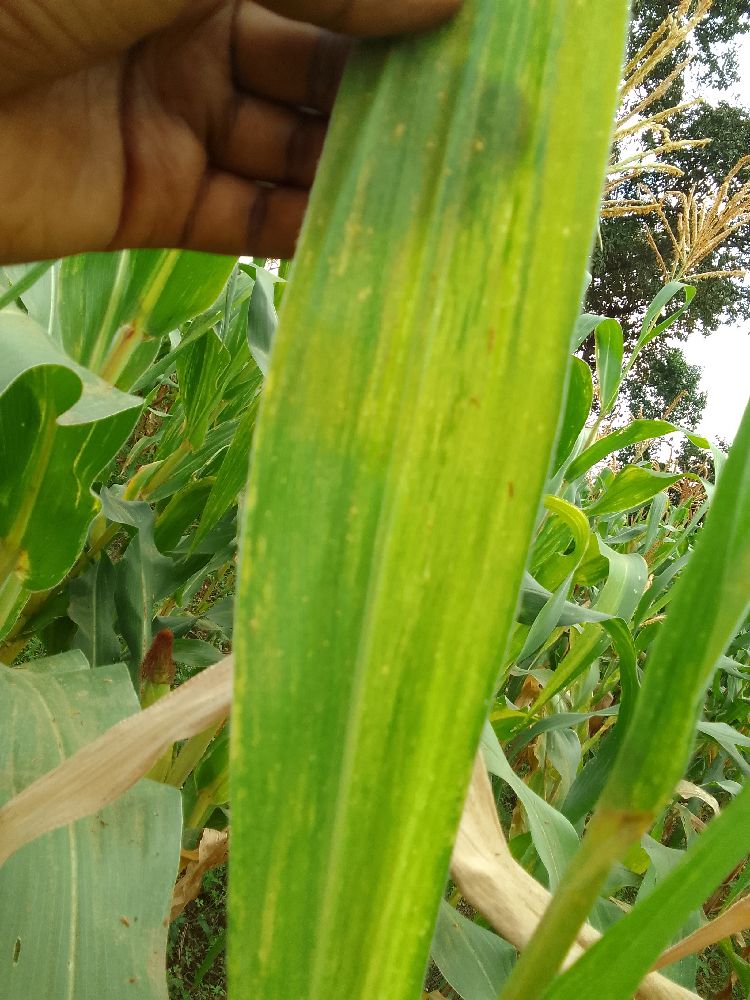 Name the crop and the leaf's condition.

maize, maize lethal necrosis
